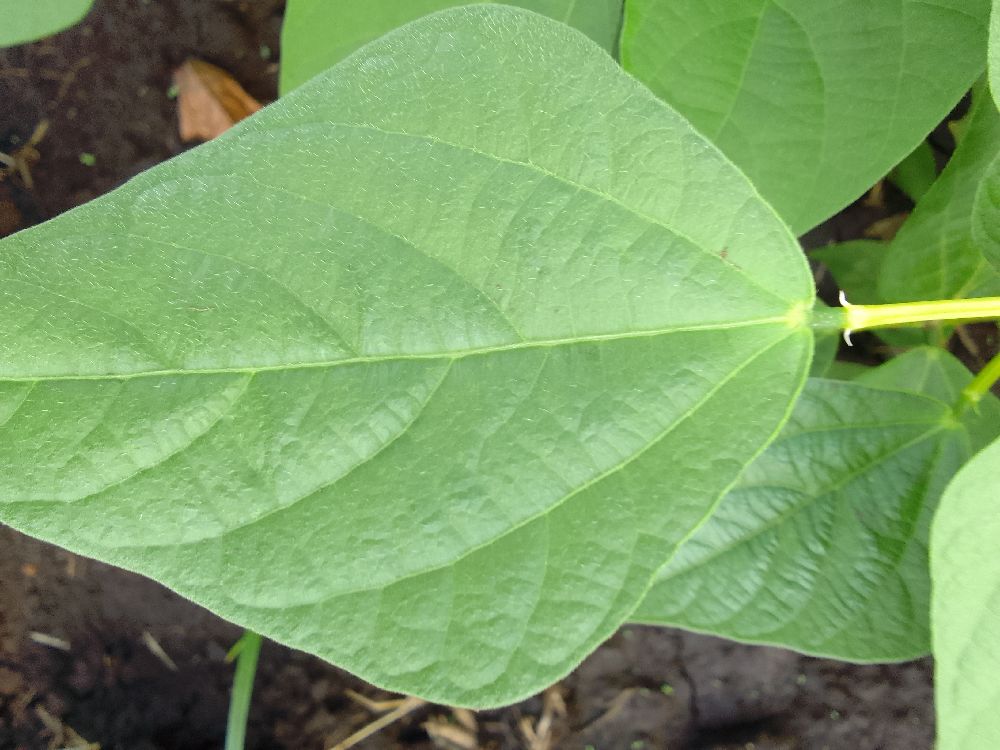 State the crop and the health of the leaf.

common bean, healthy
